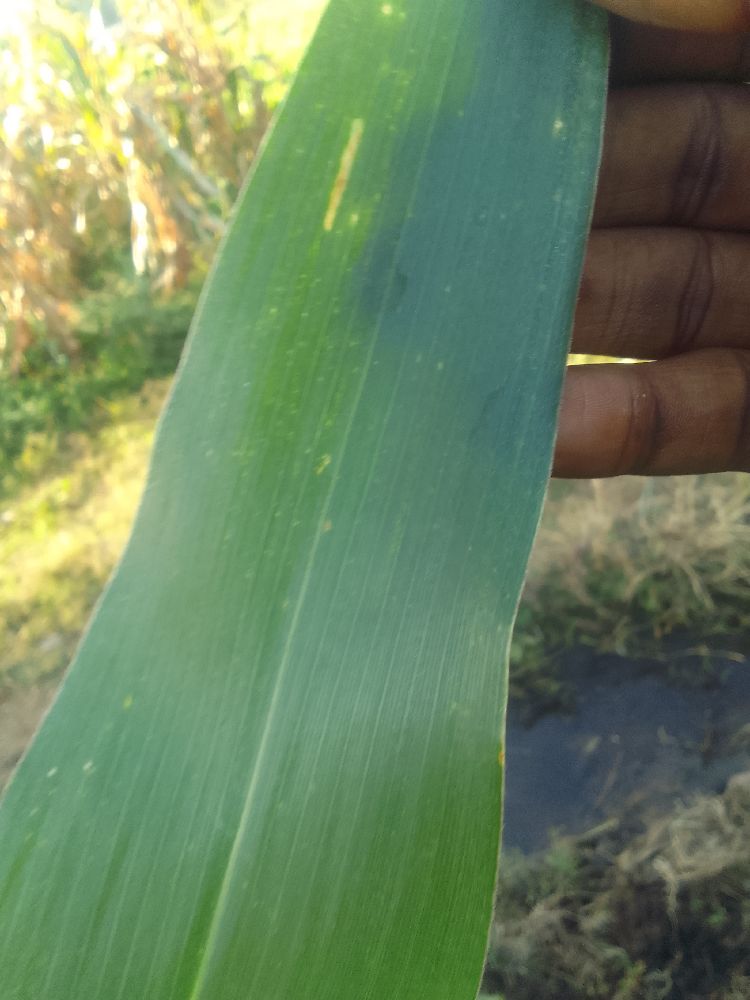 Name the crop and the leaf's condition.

maize, healthy
